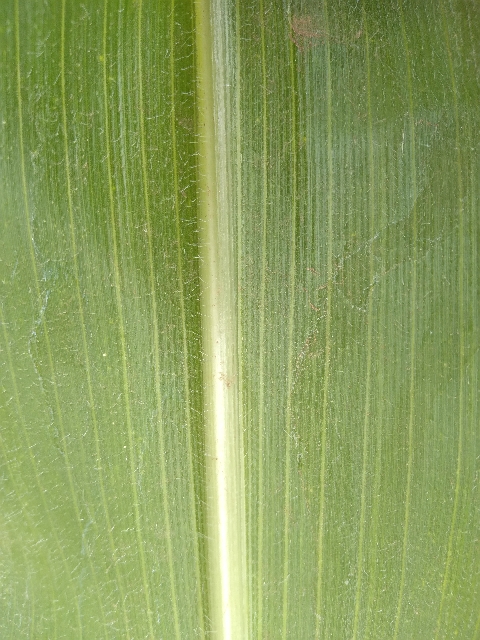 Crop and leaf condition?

maize, healthy
